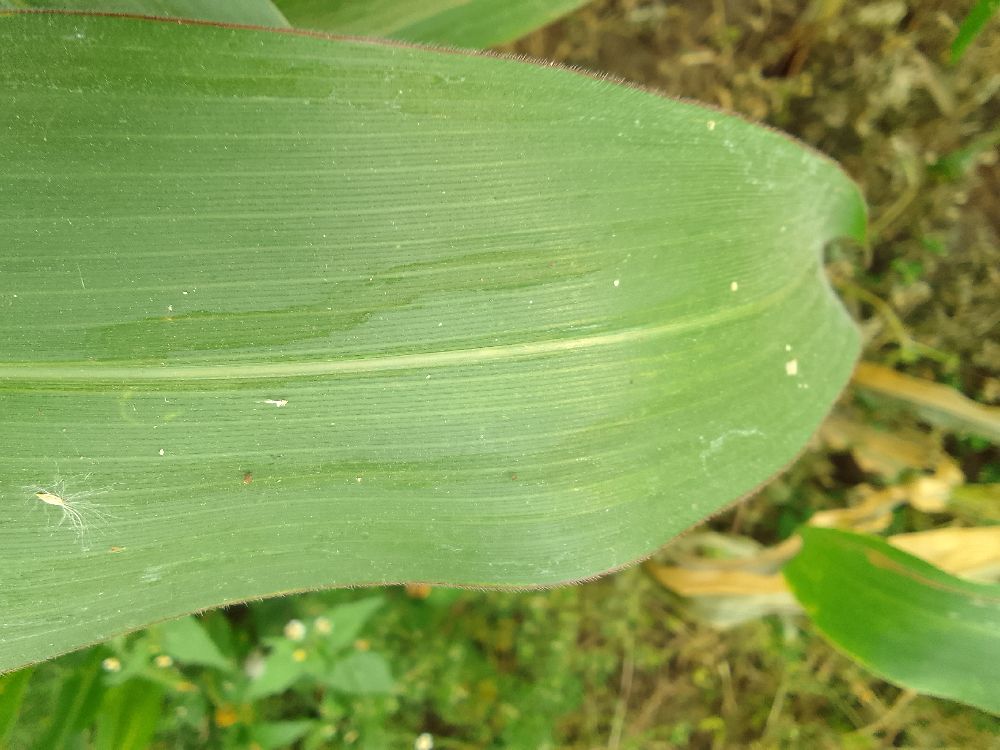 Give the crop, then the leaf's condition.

maize, healthy
